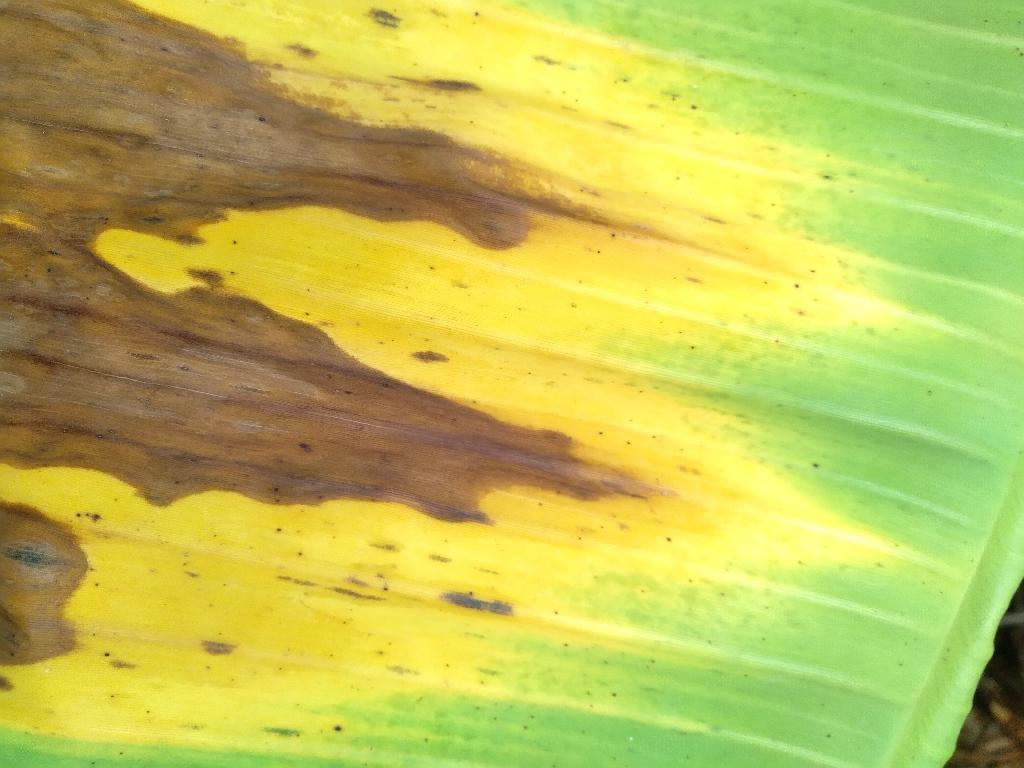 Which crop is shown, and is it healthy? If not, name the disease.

banana, black sigatoka
